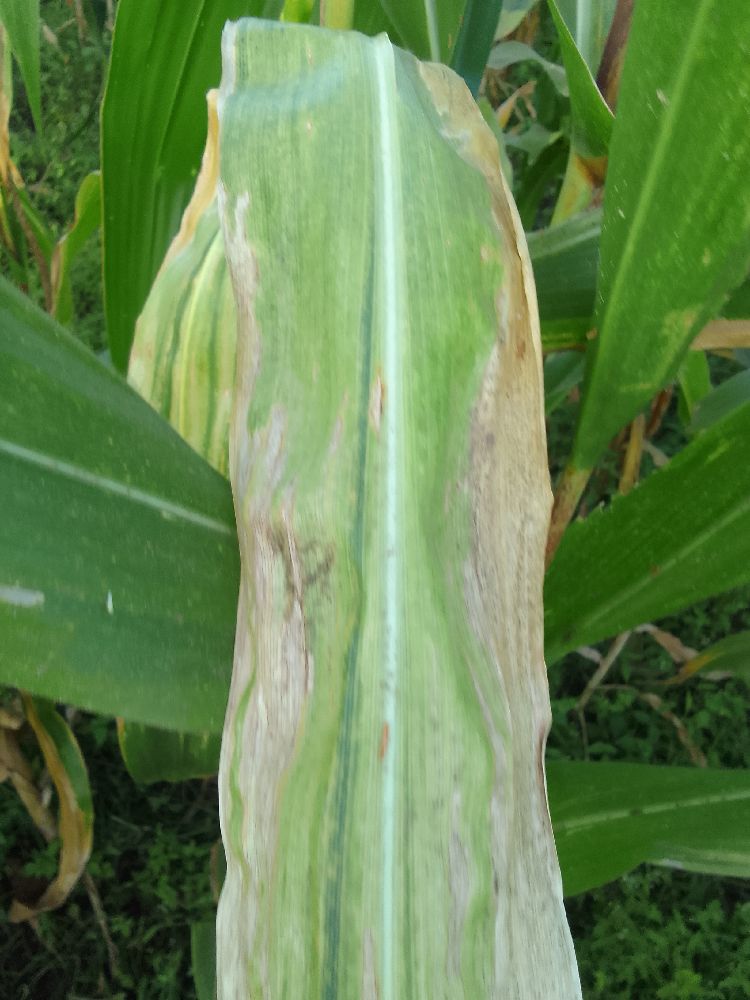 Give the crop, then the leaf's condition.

maize, maize lethal necrosis
